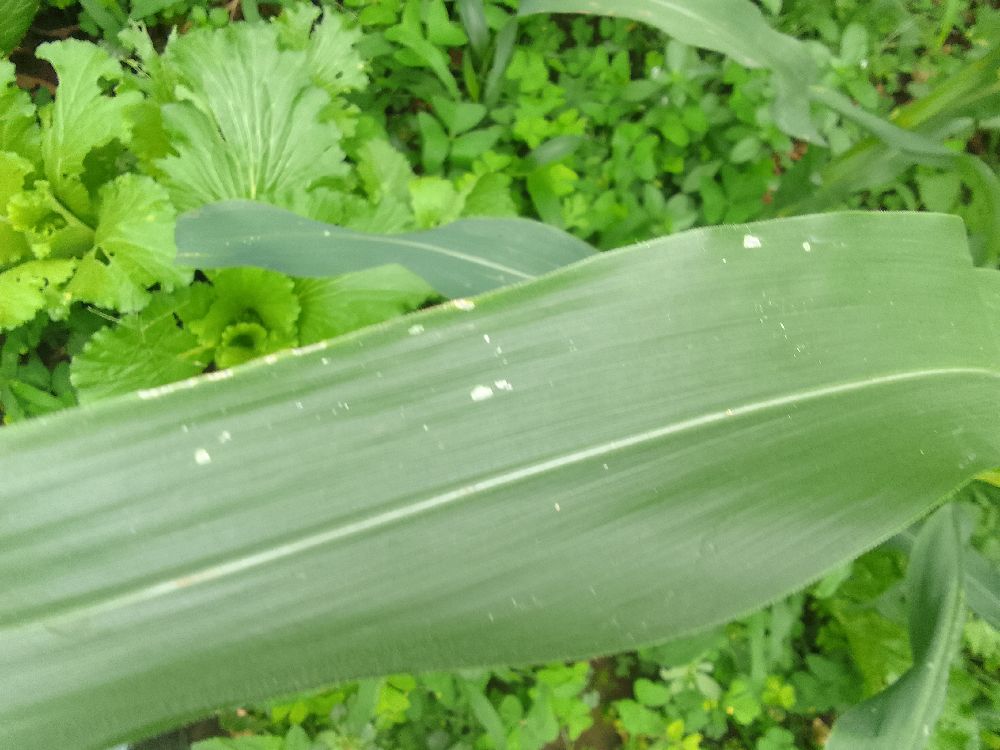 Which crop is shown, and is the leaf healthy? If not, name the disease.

maize, healthy
